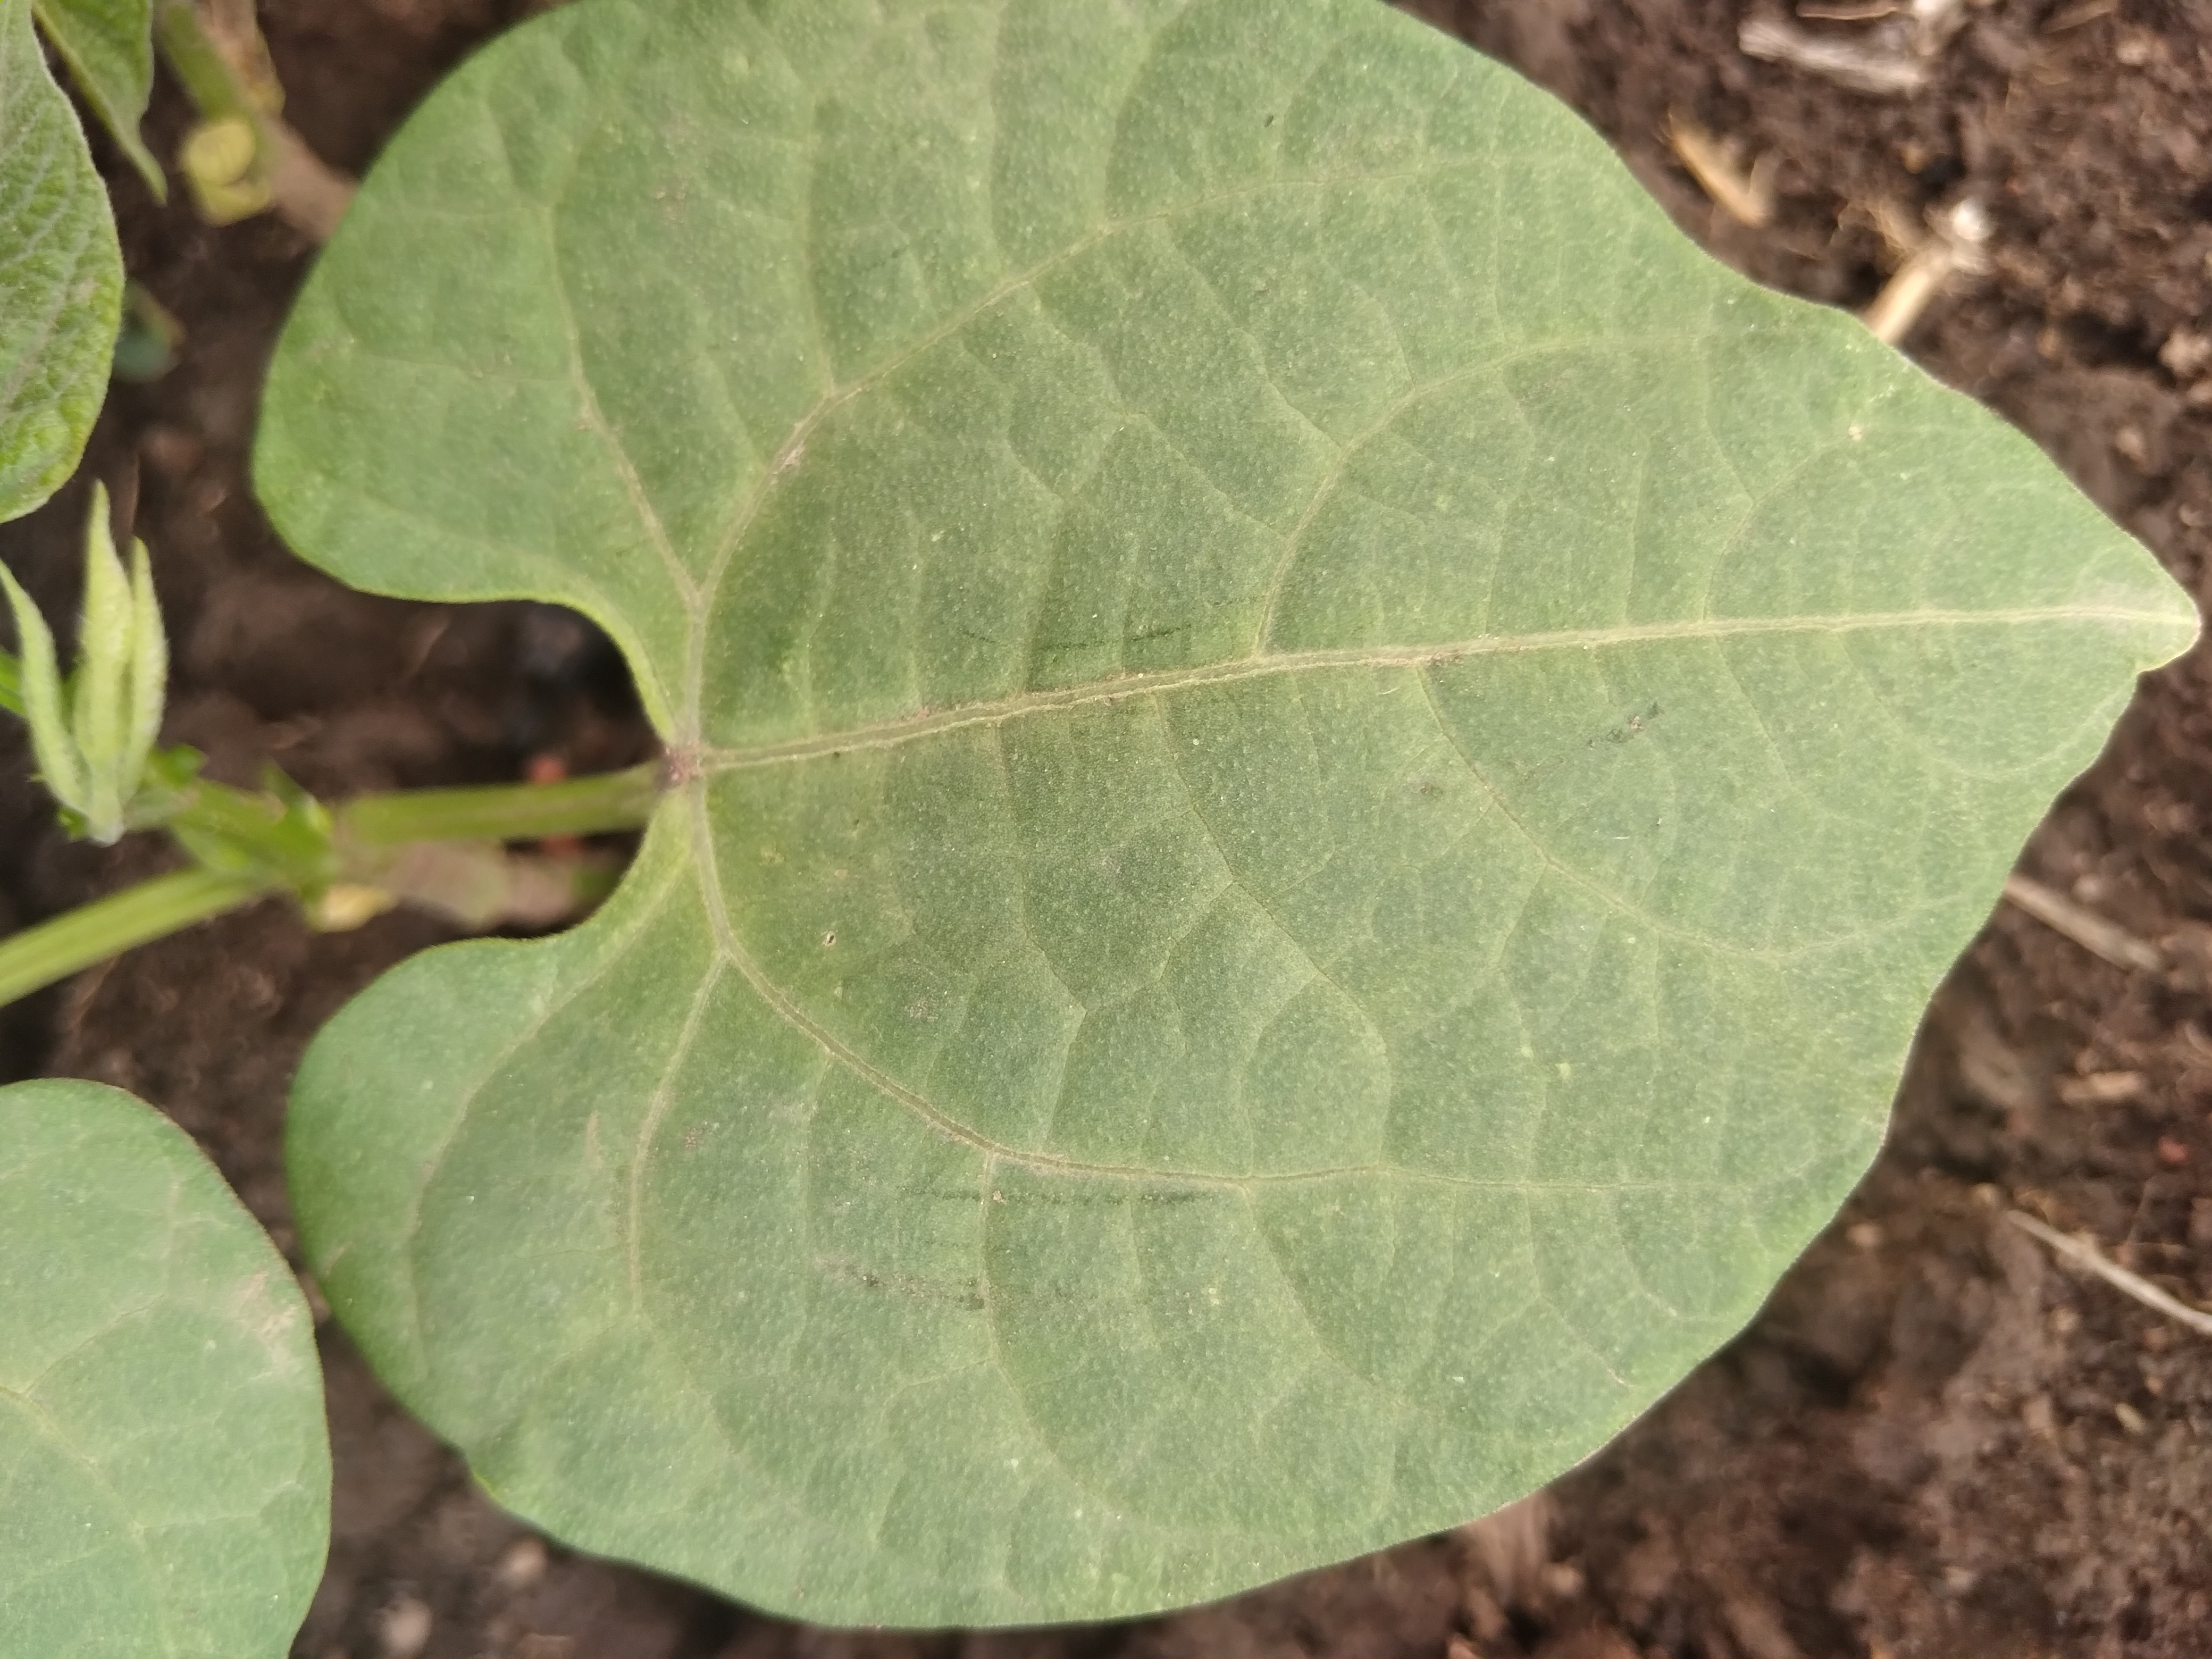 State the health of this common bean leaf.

healthy
